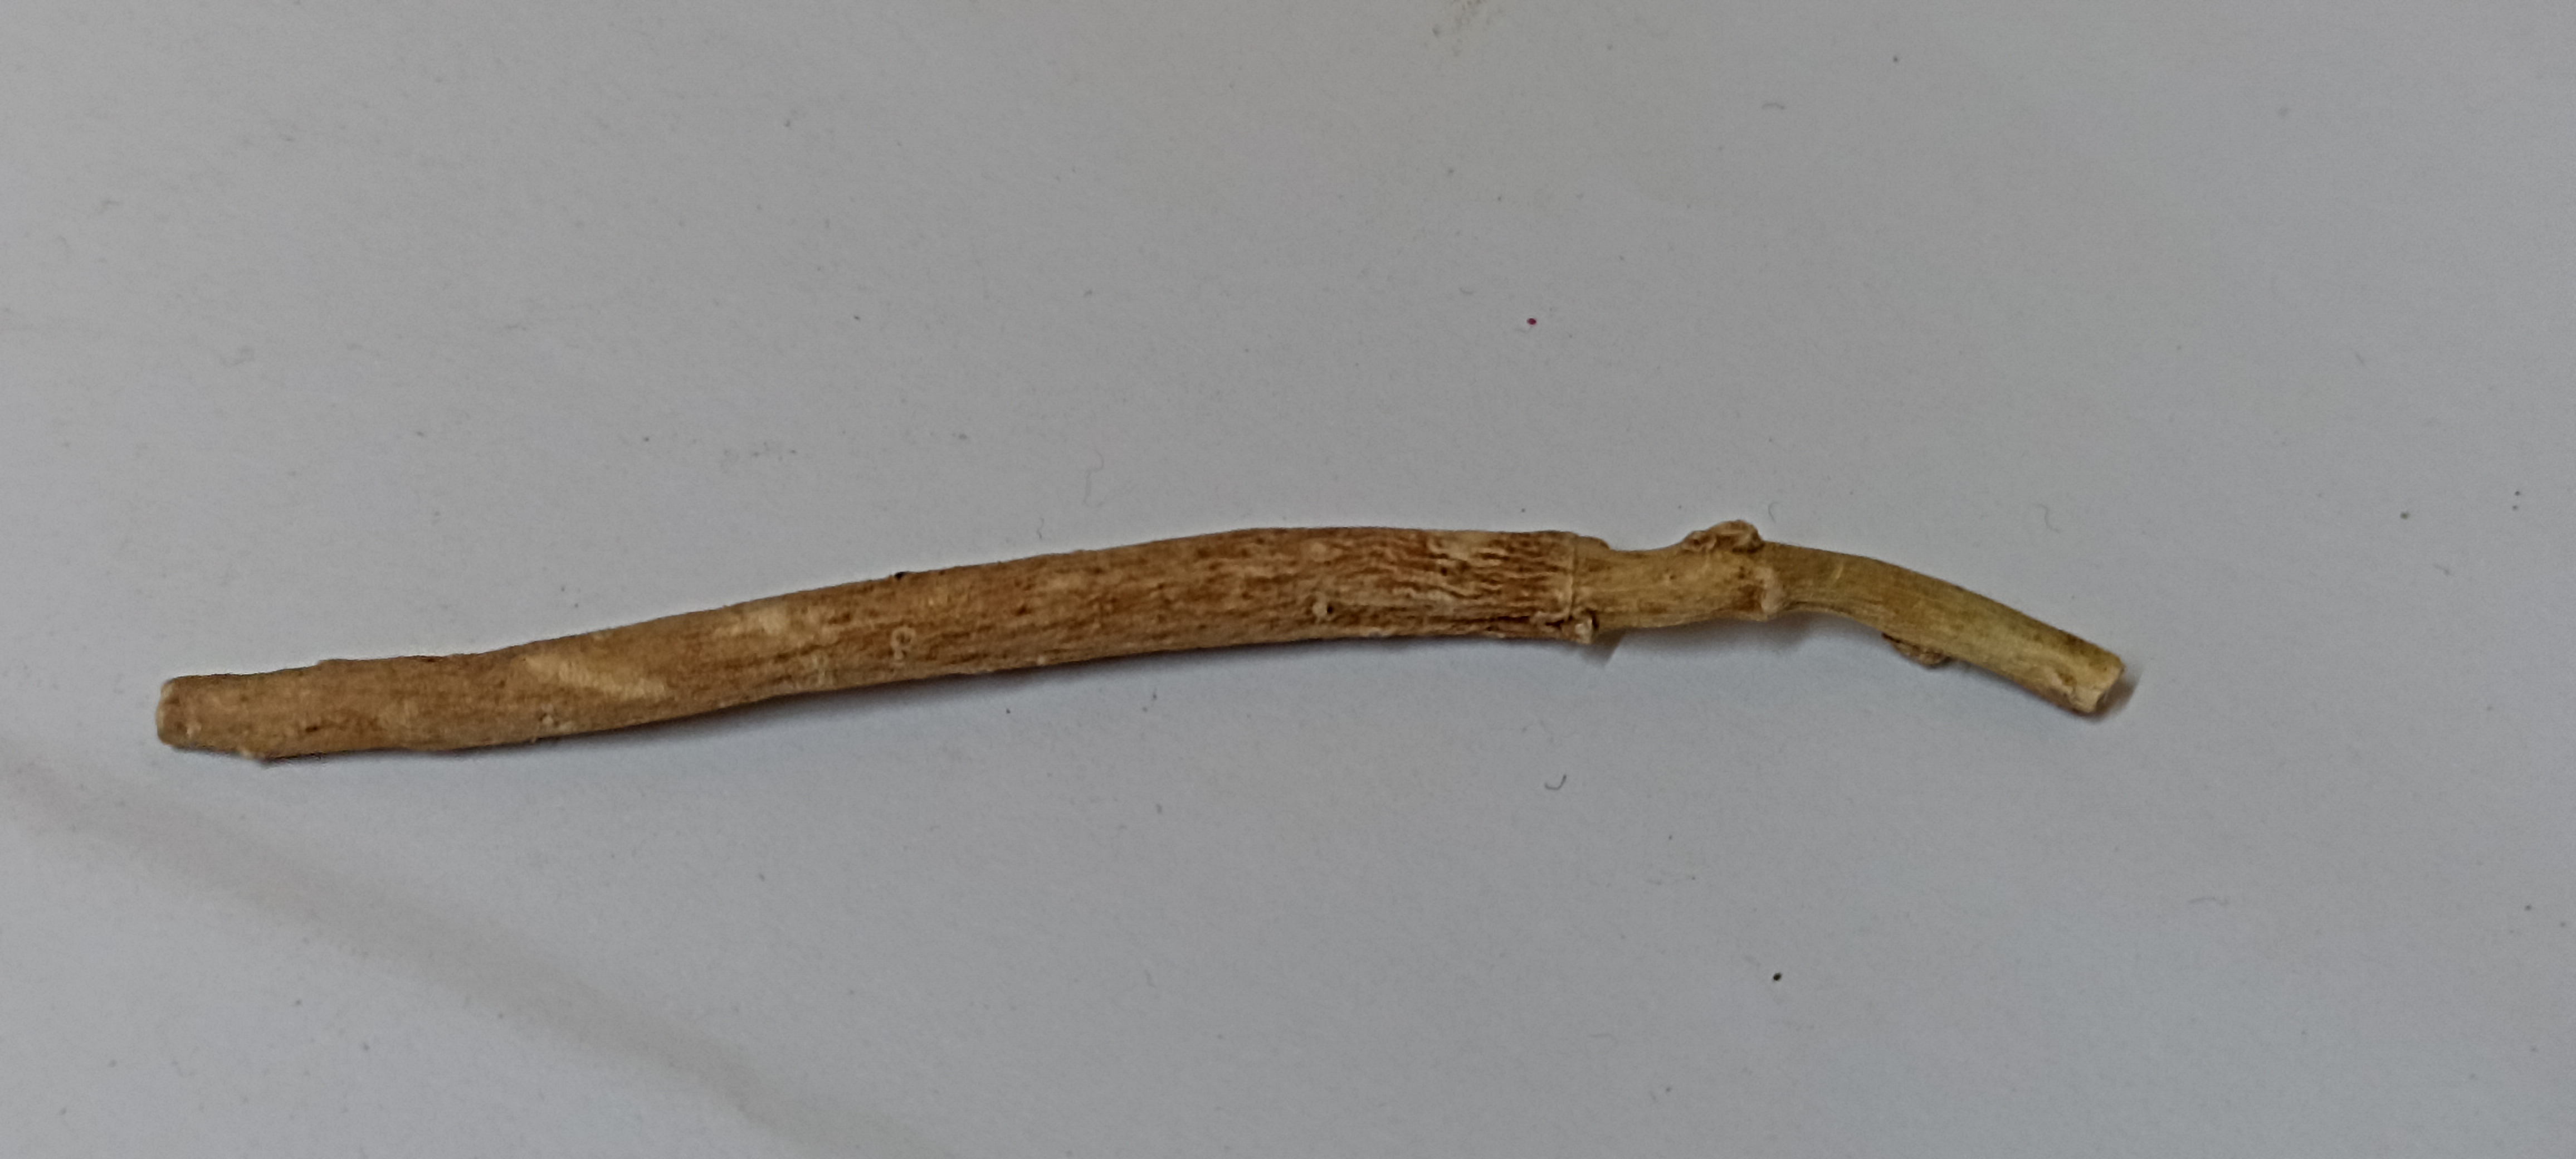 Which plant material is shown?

ashwagandha
